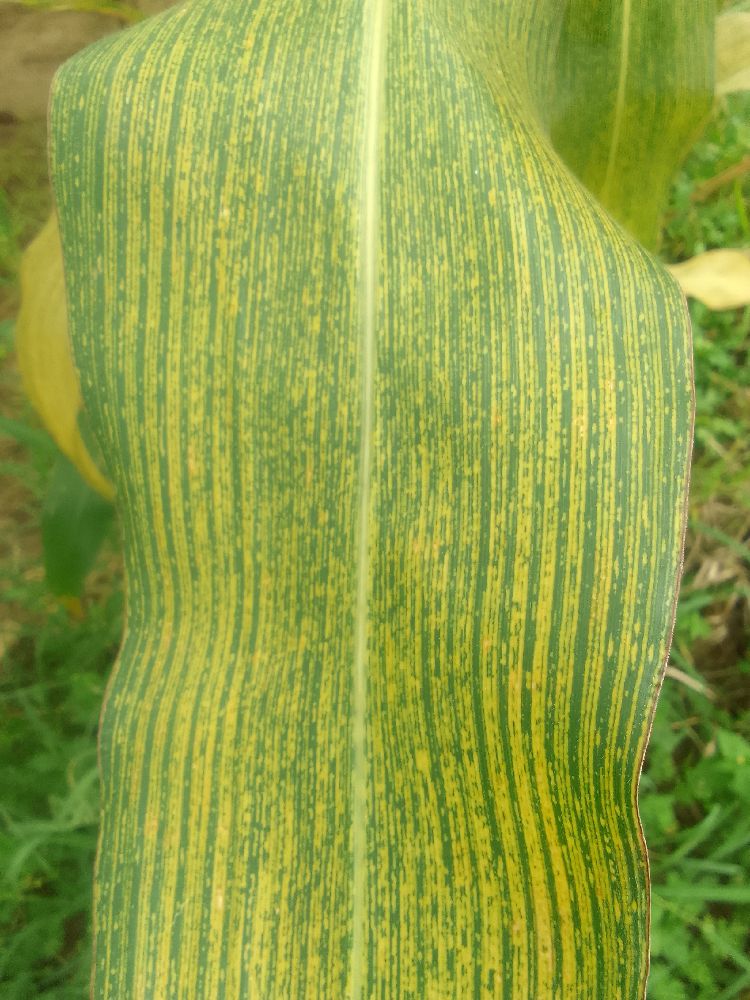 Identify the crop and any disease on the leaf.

maize, maize streak virus
